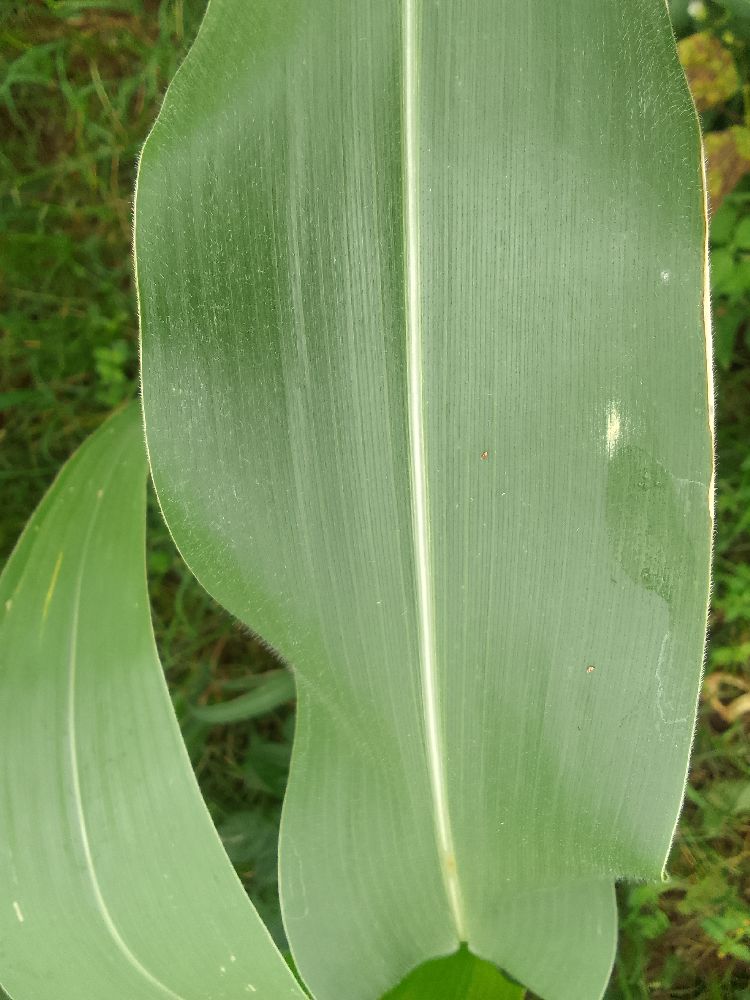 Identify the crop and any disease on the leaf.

maize, healthy
